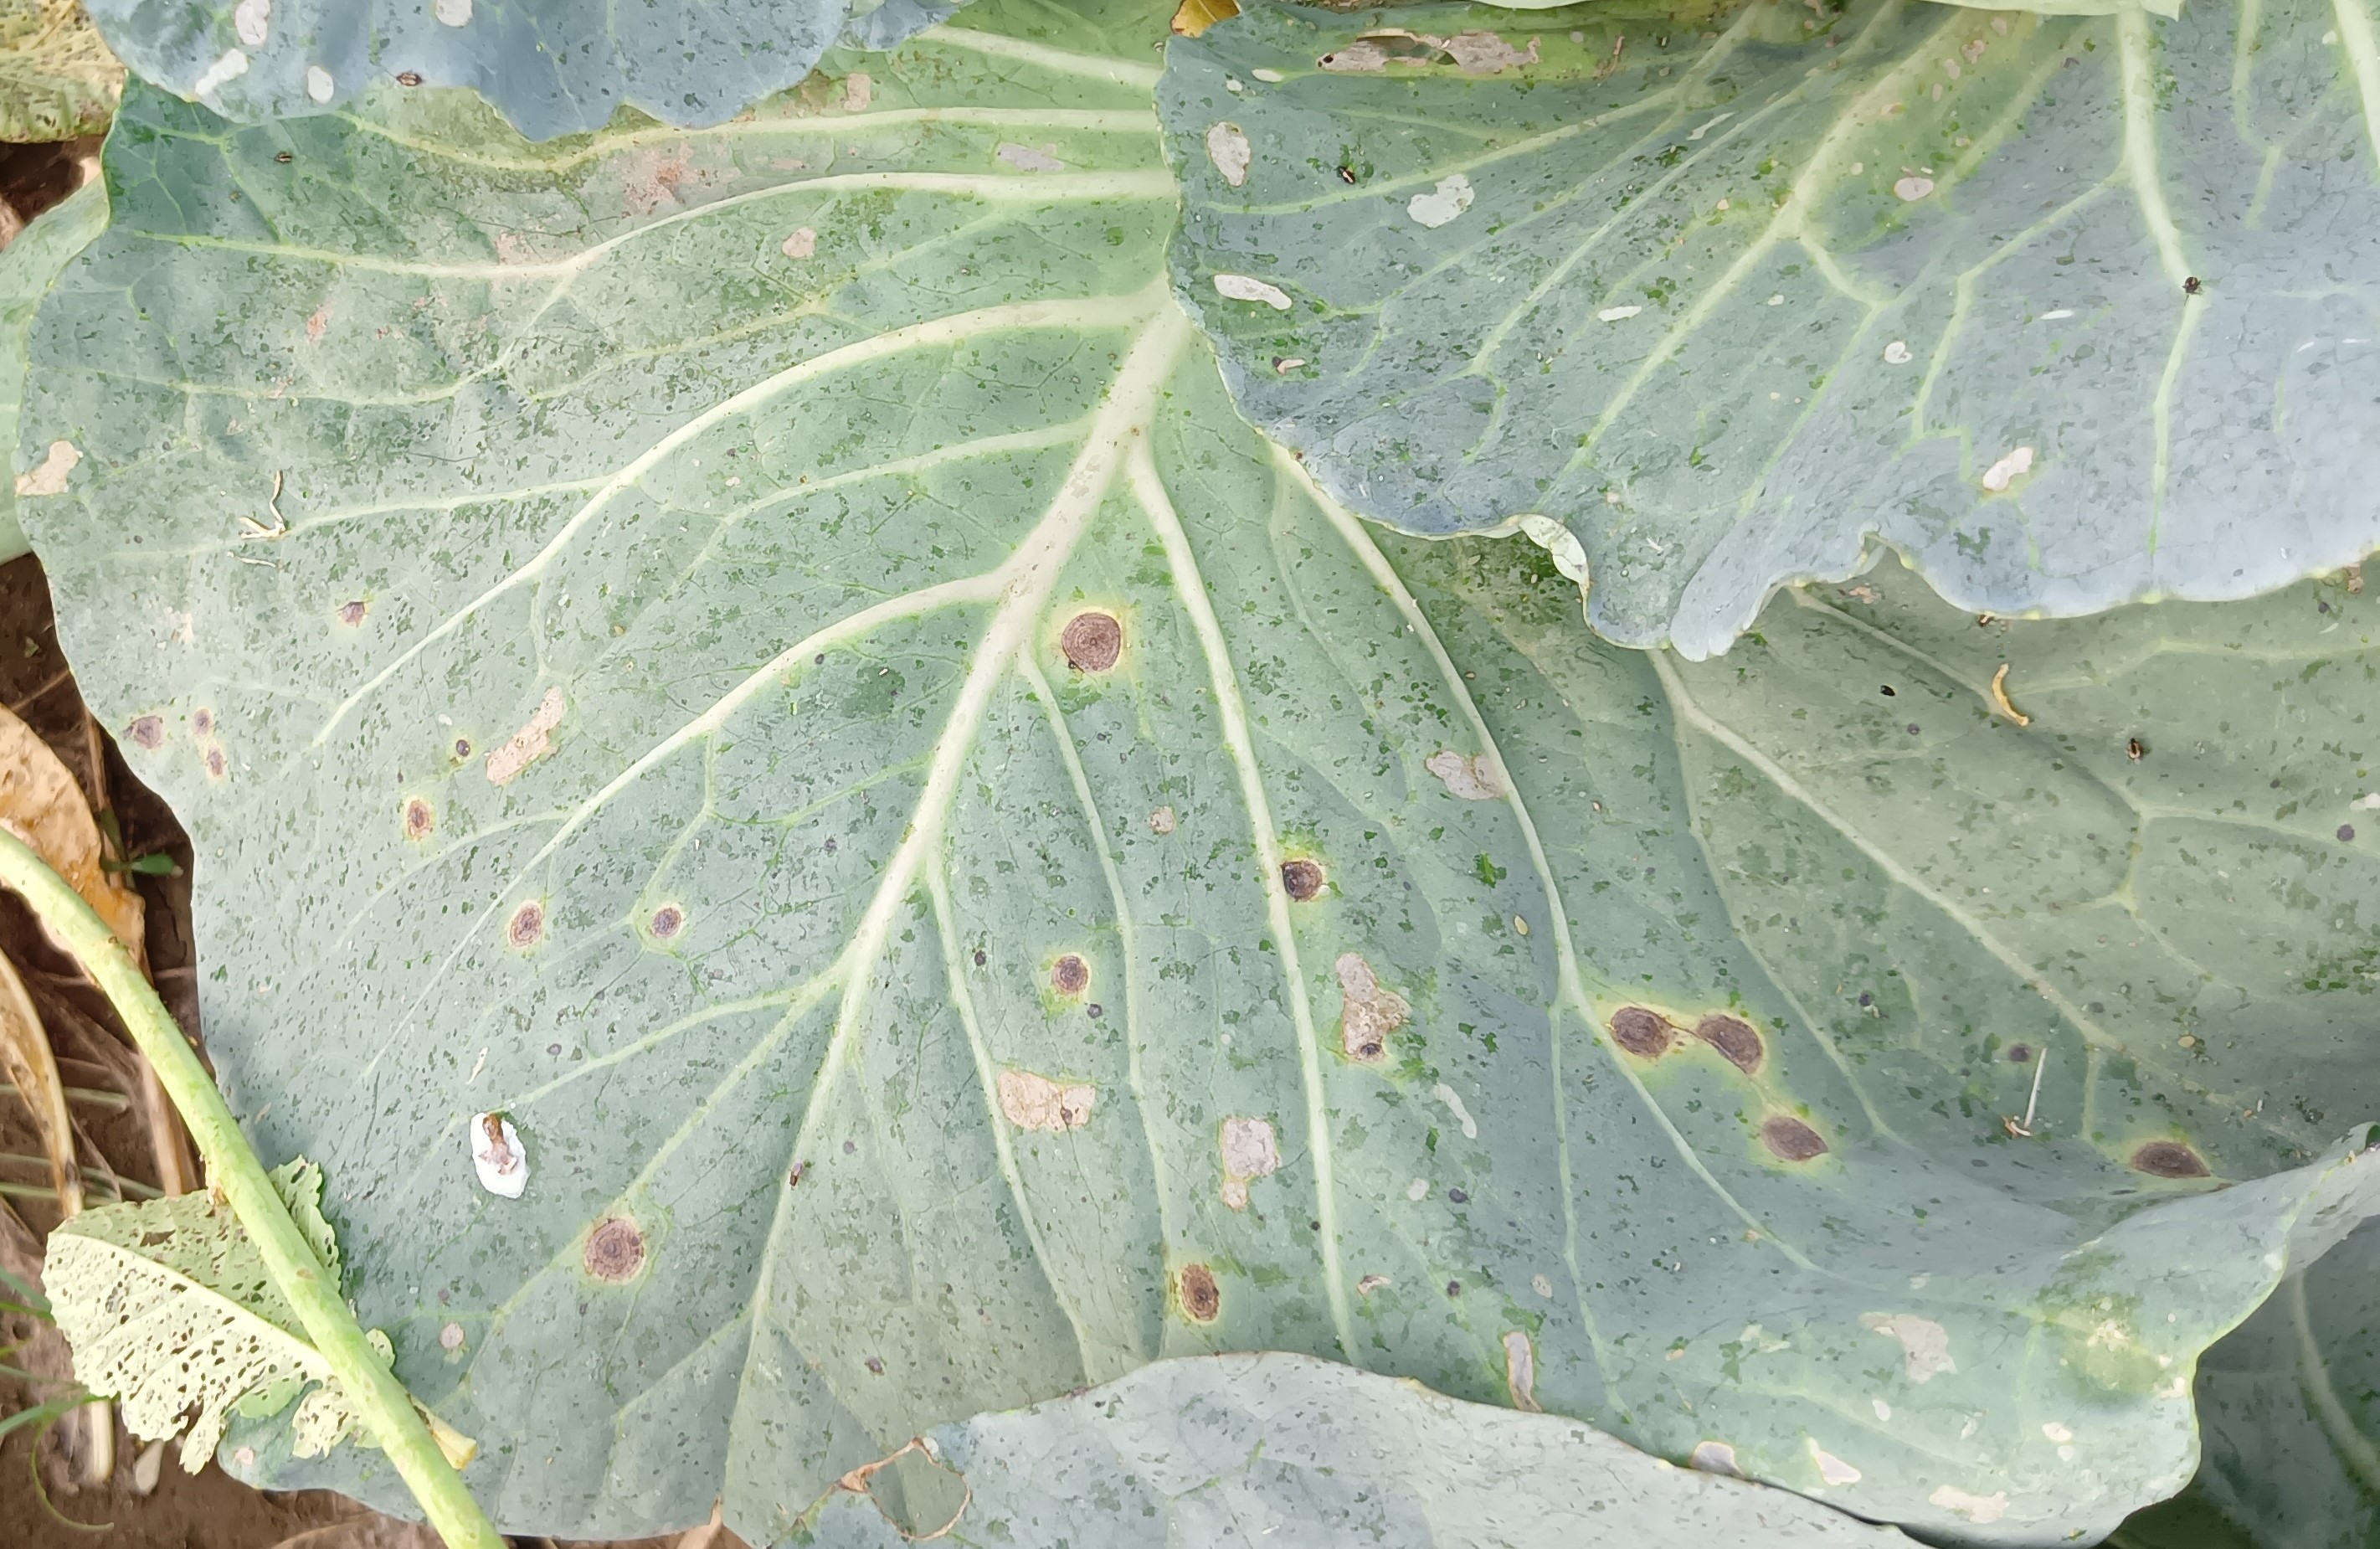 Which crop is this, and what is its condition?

cabbage, alternaria
